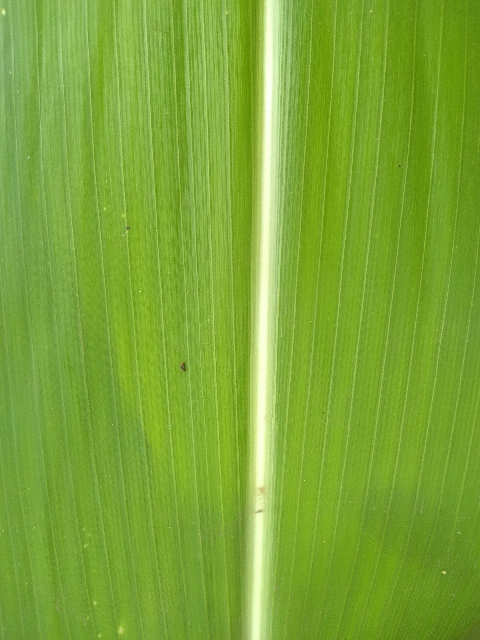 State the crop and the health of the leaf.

maize, healthy
